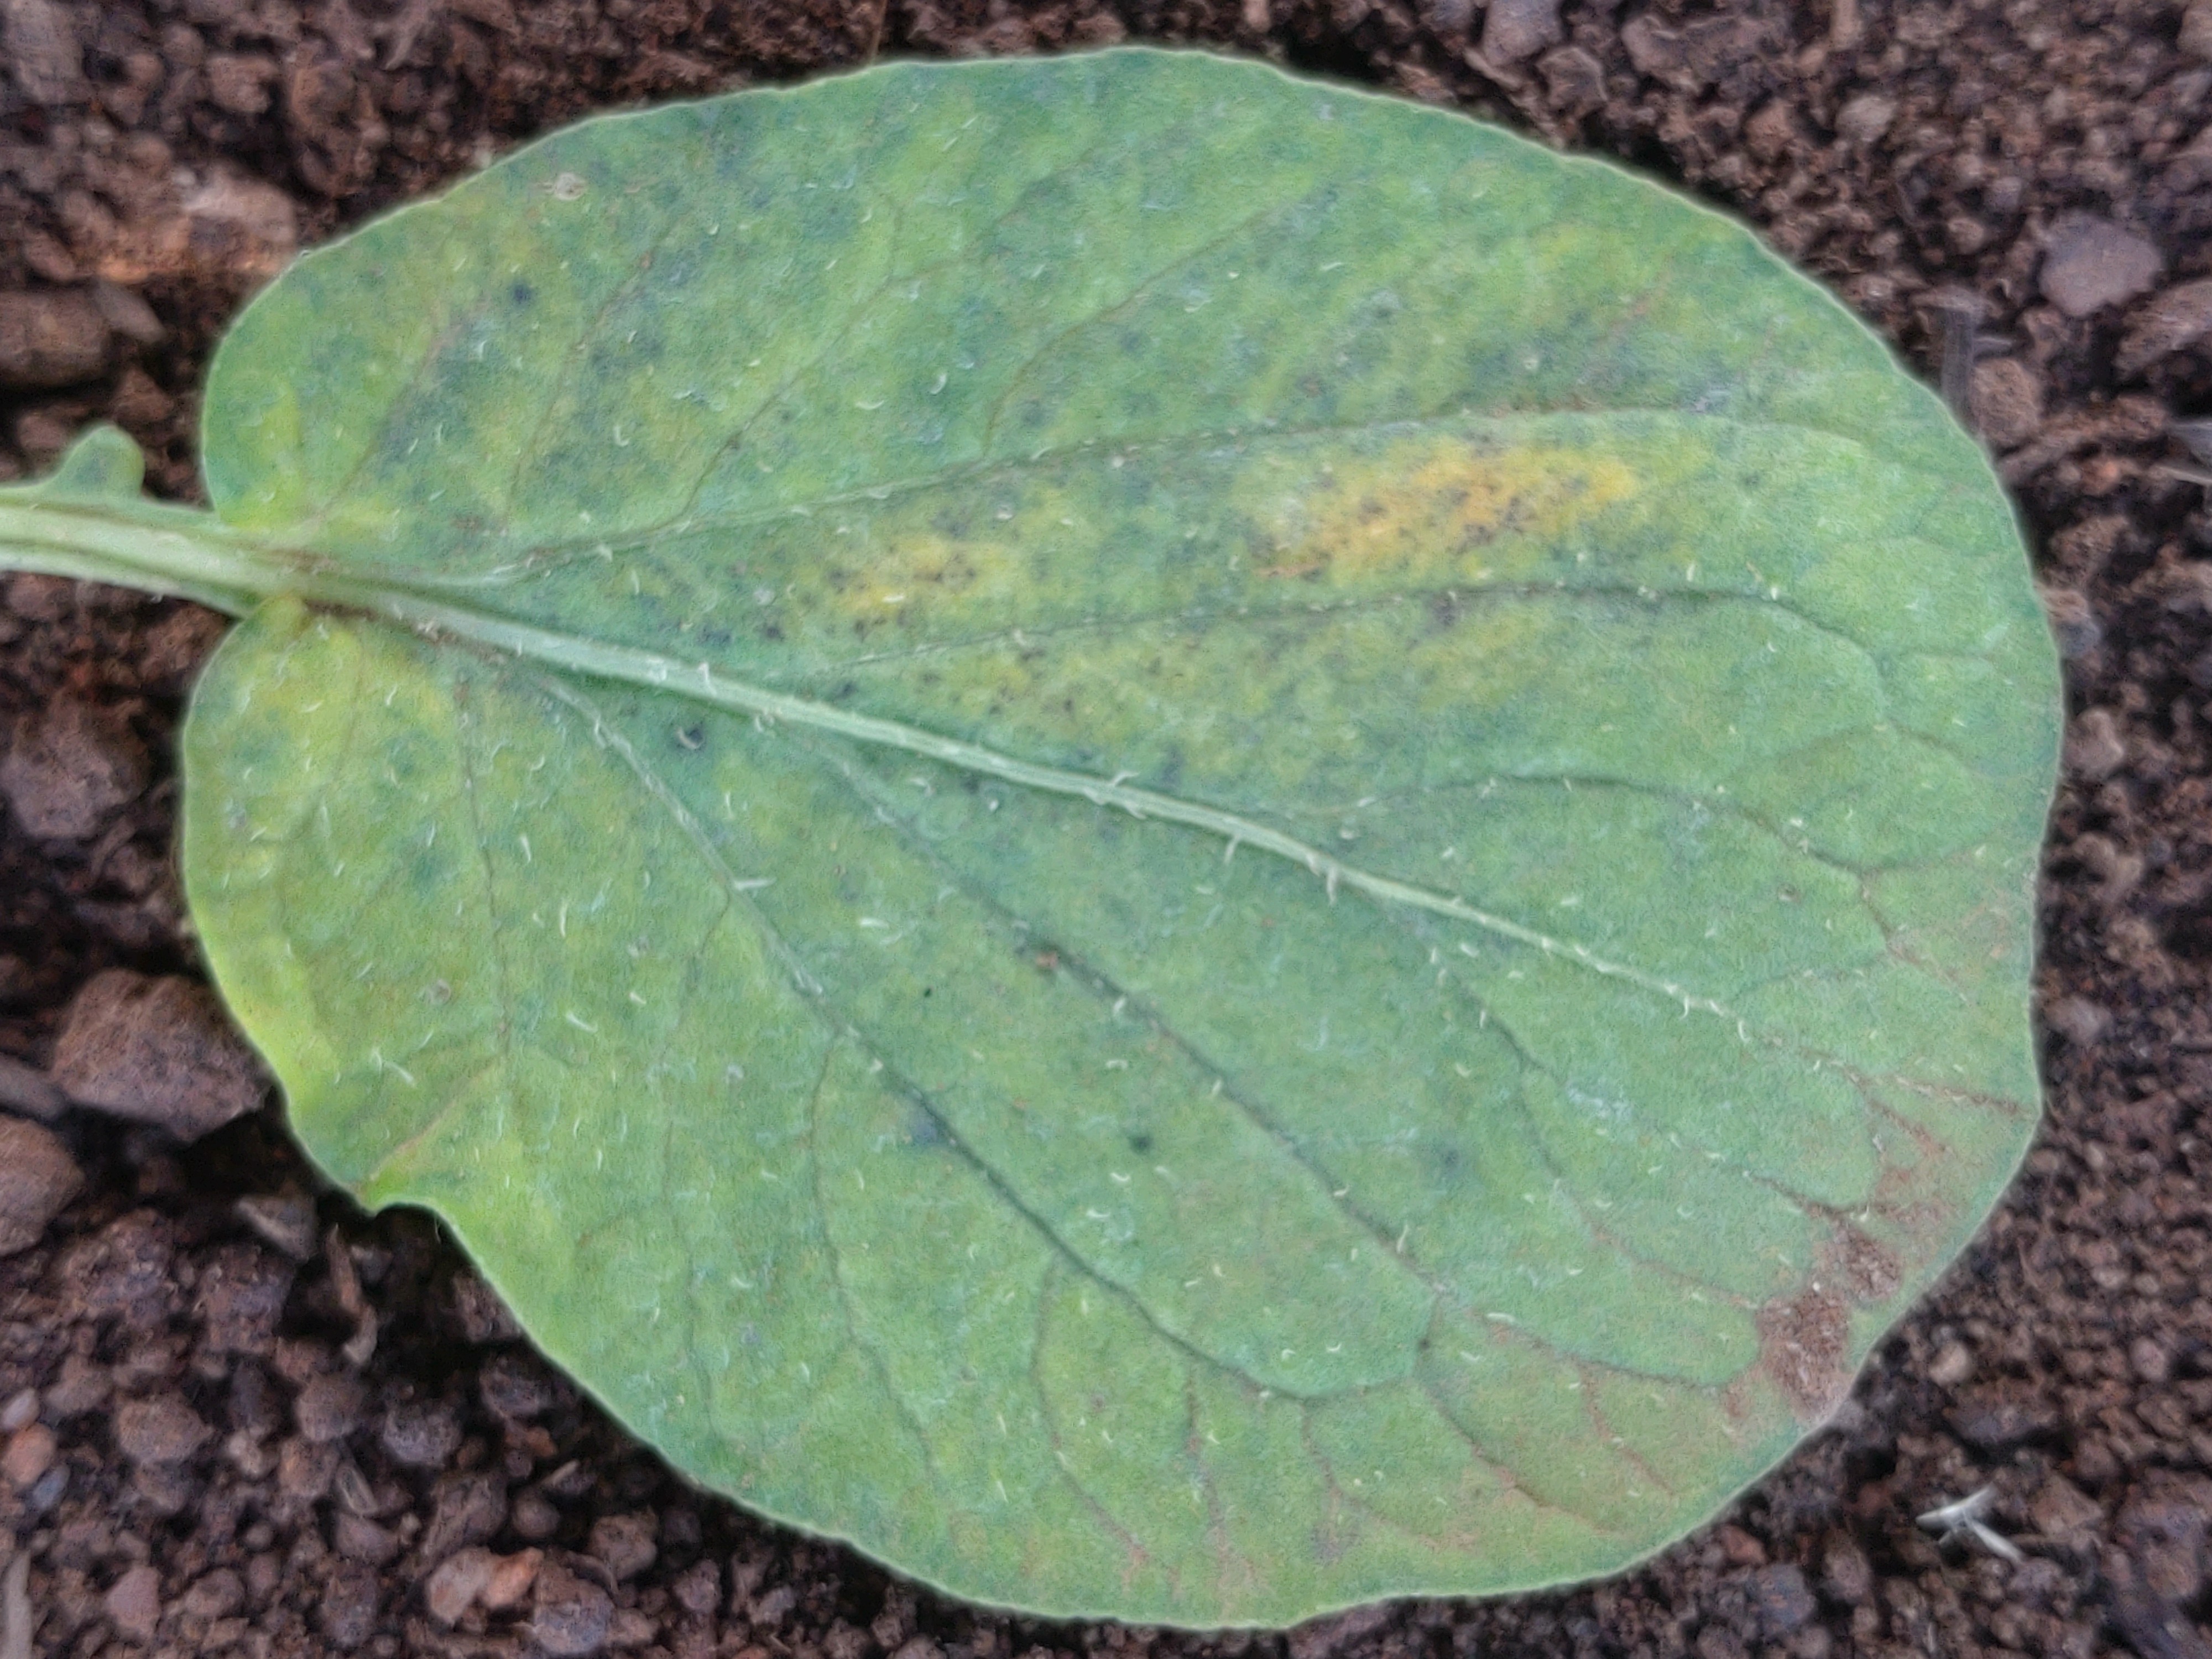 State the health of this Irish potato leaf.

late blight
